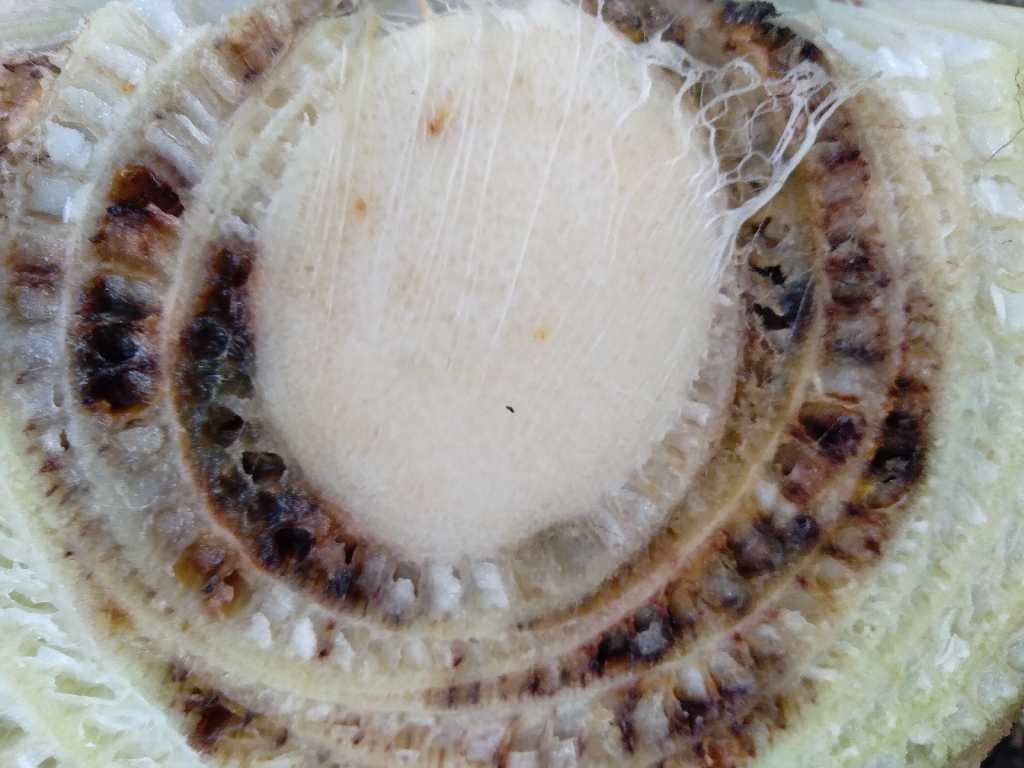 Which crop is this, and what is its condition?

banana, fusarium wilt race 1
